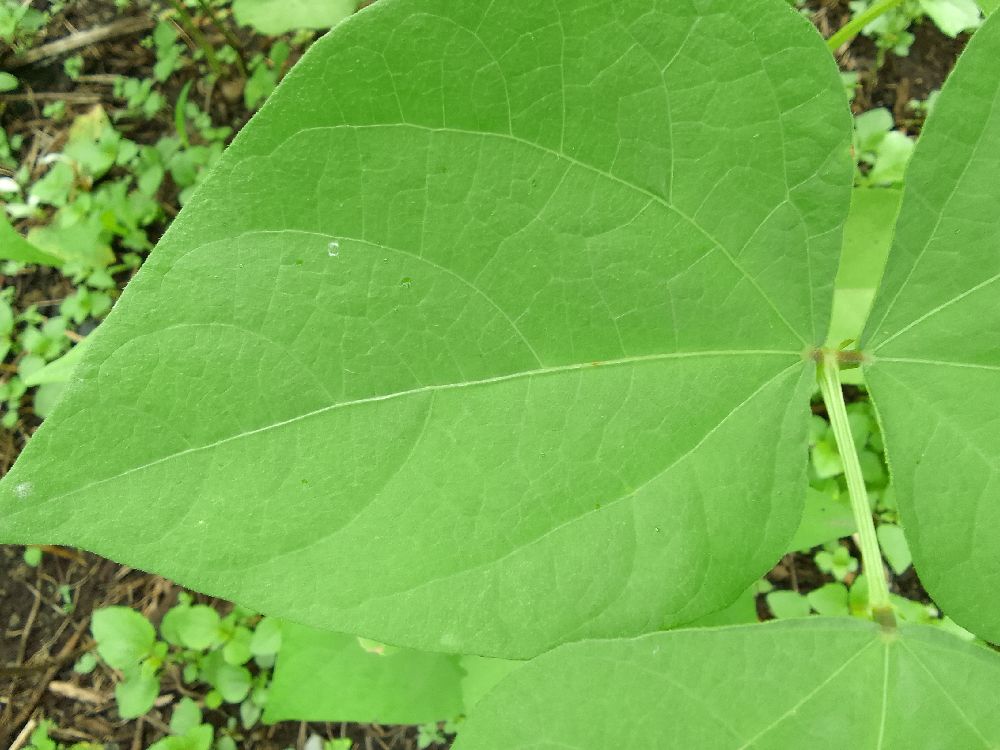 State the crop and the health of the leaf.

common bean, healthy
